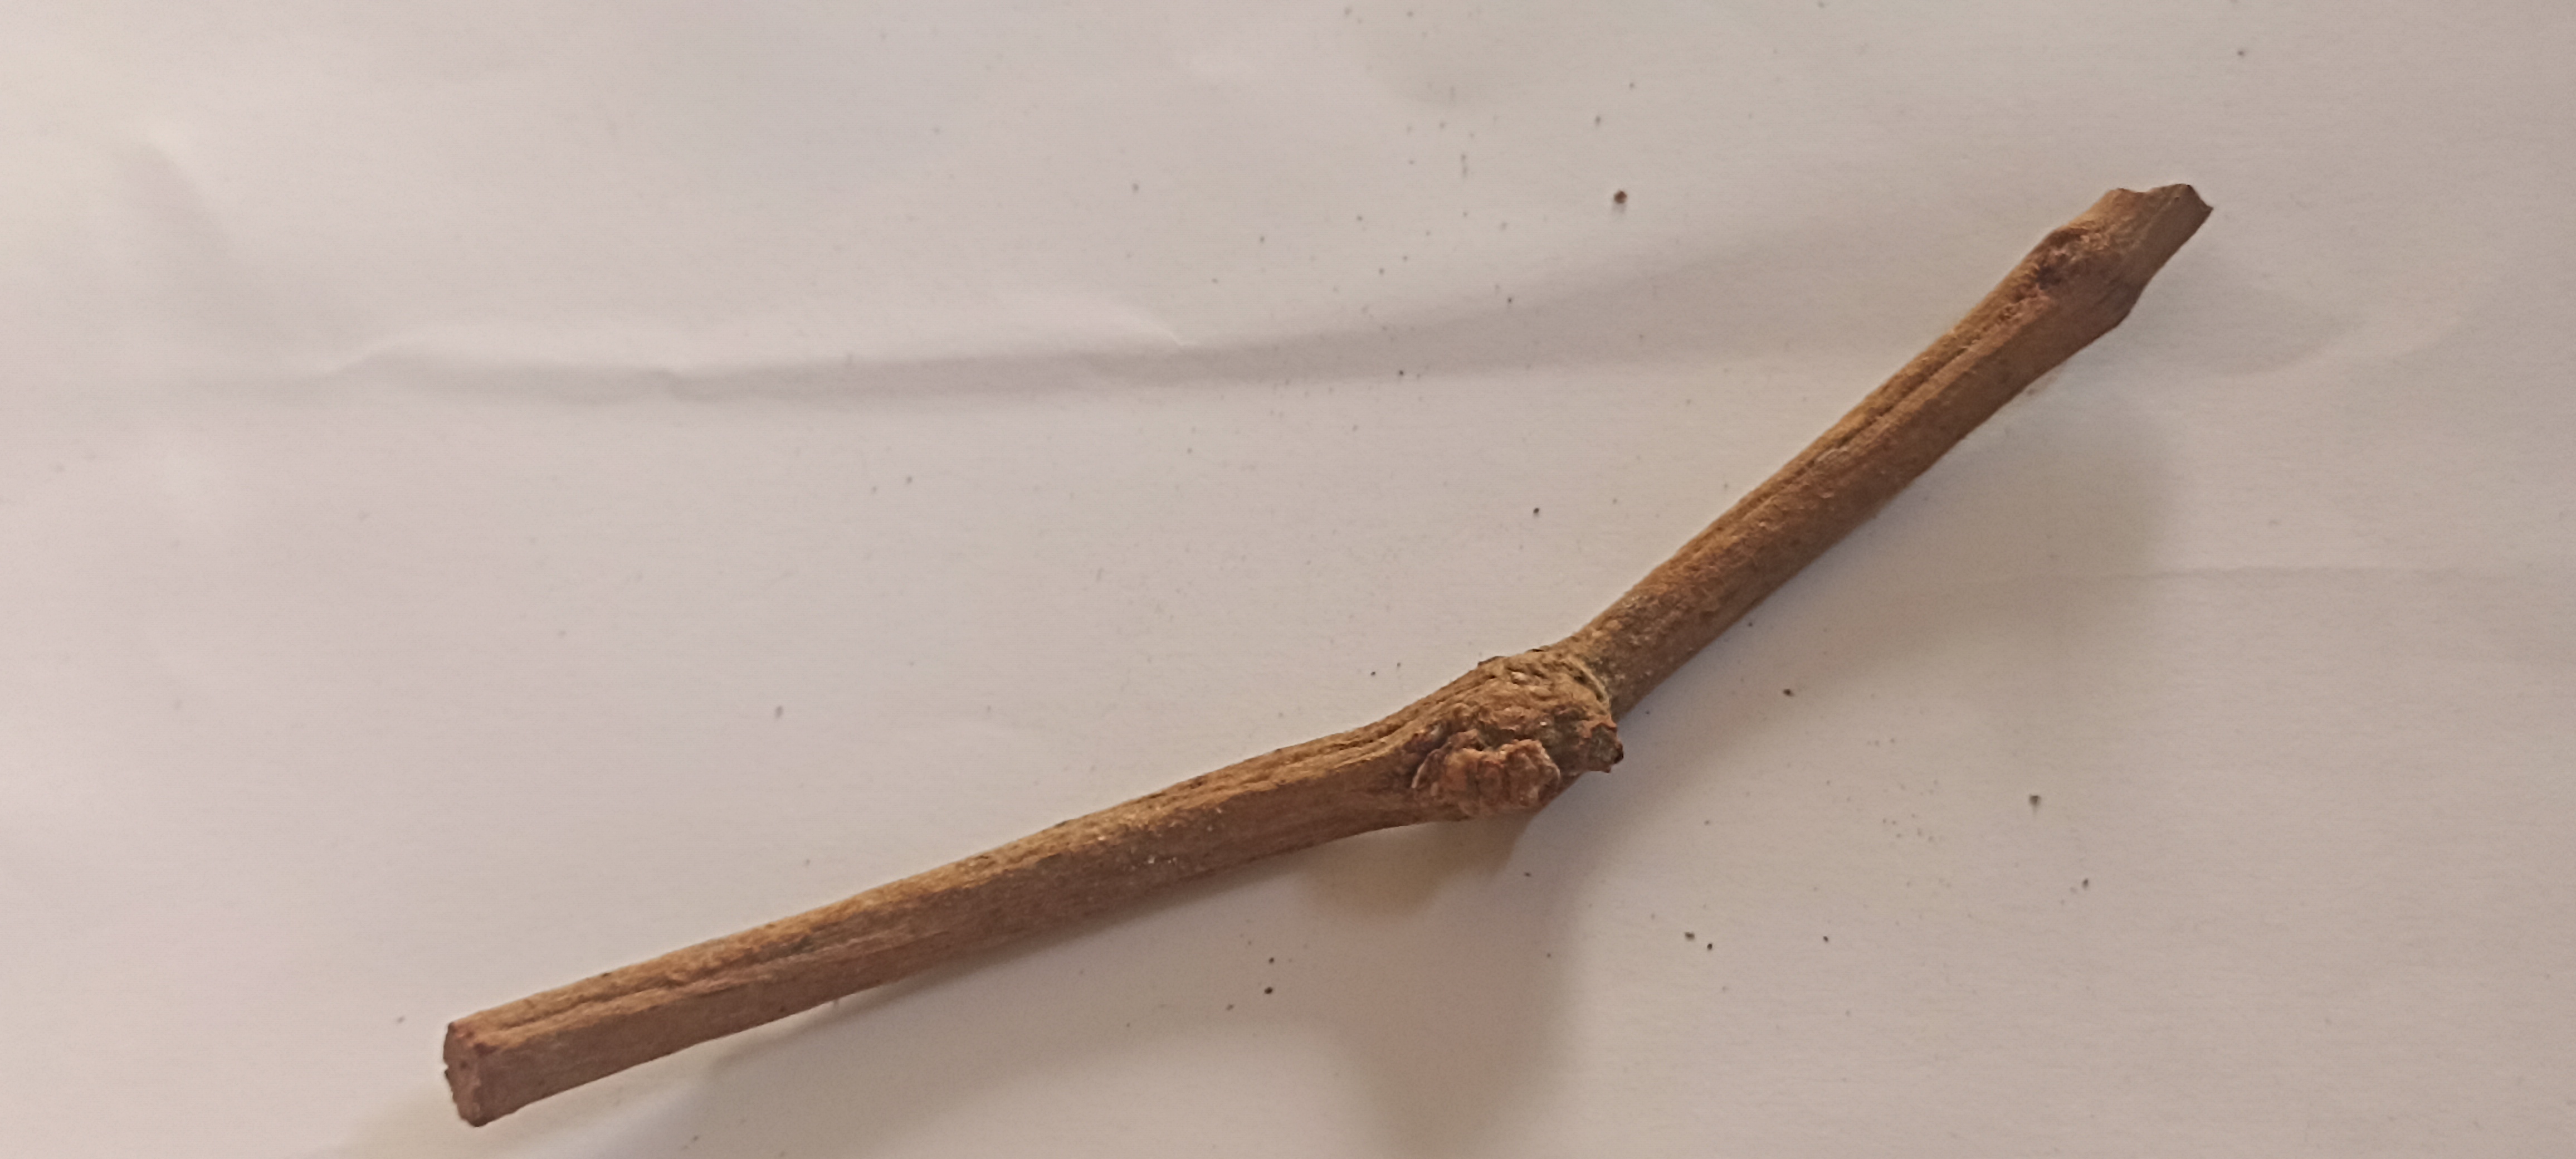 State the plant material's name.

manjistha
